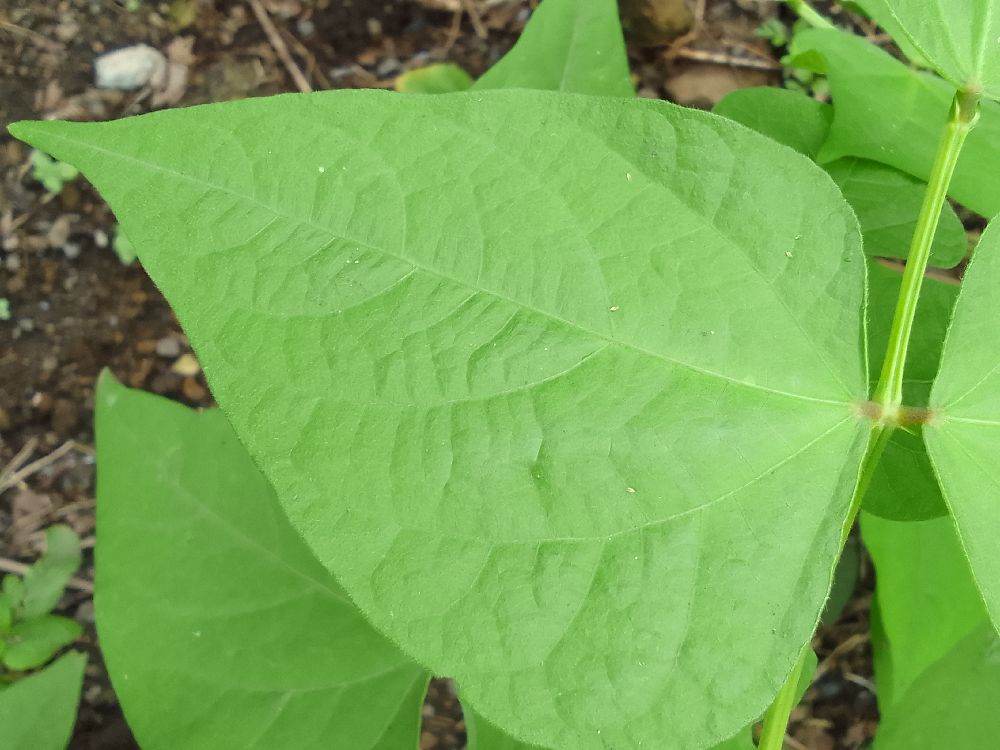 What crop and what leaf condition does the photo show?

common bean, healthy
